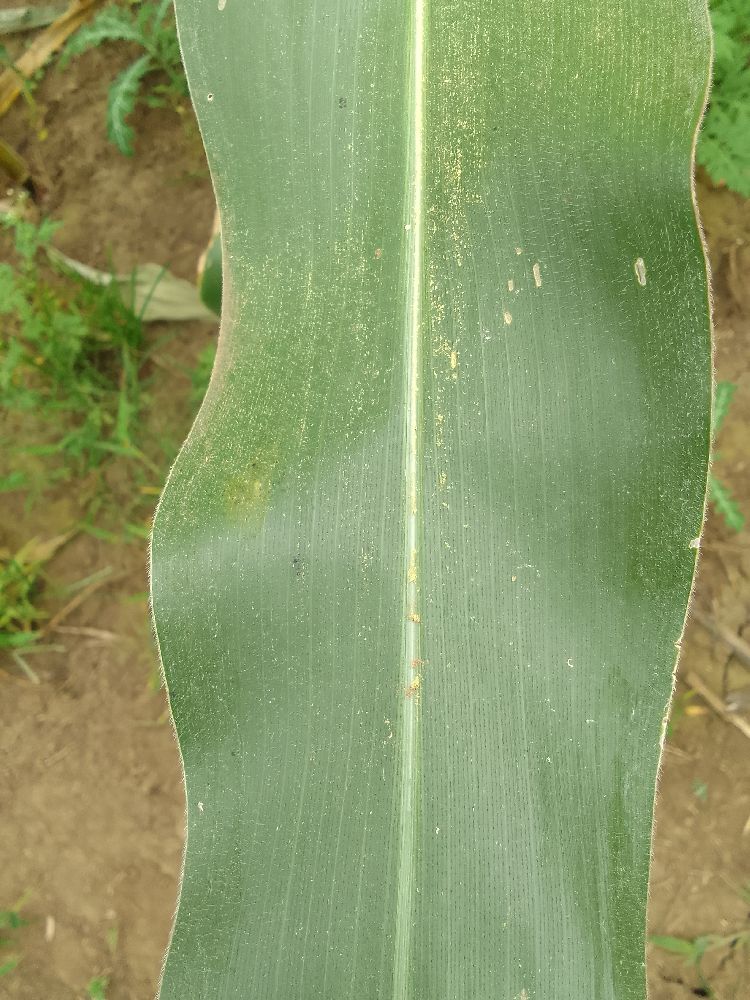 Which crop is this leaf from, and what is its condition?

maize, healthy
